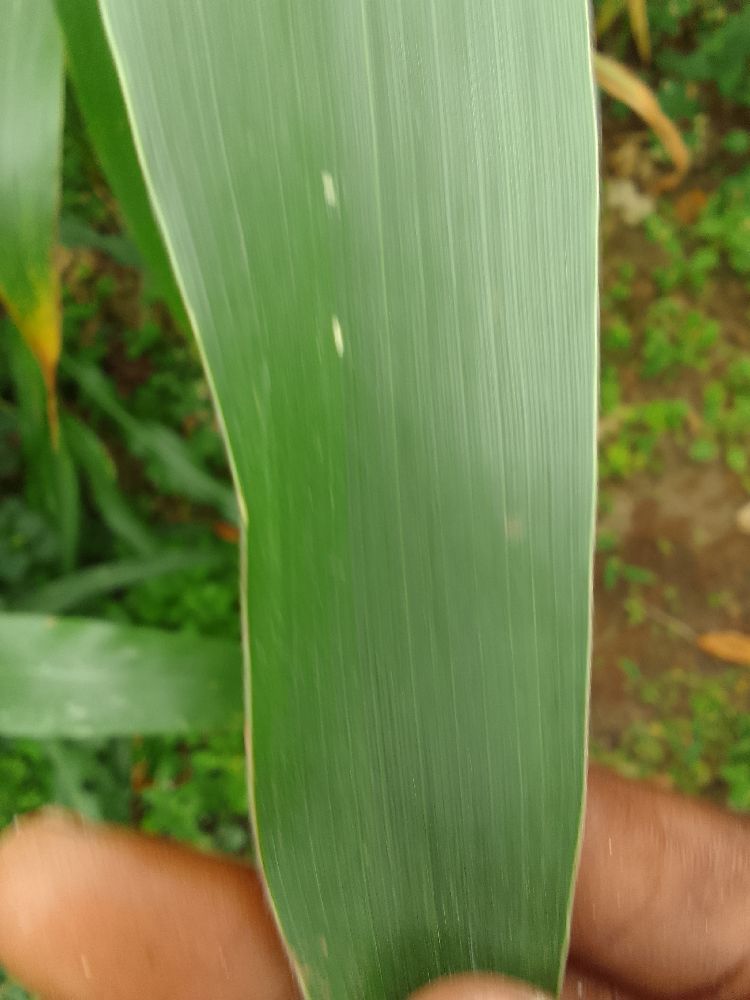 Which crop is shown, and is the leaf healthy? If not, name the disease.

maize, healthy
